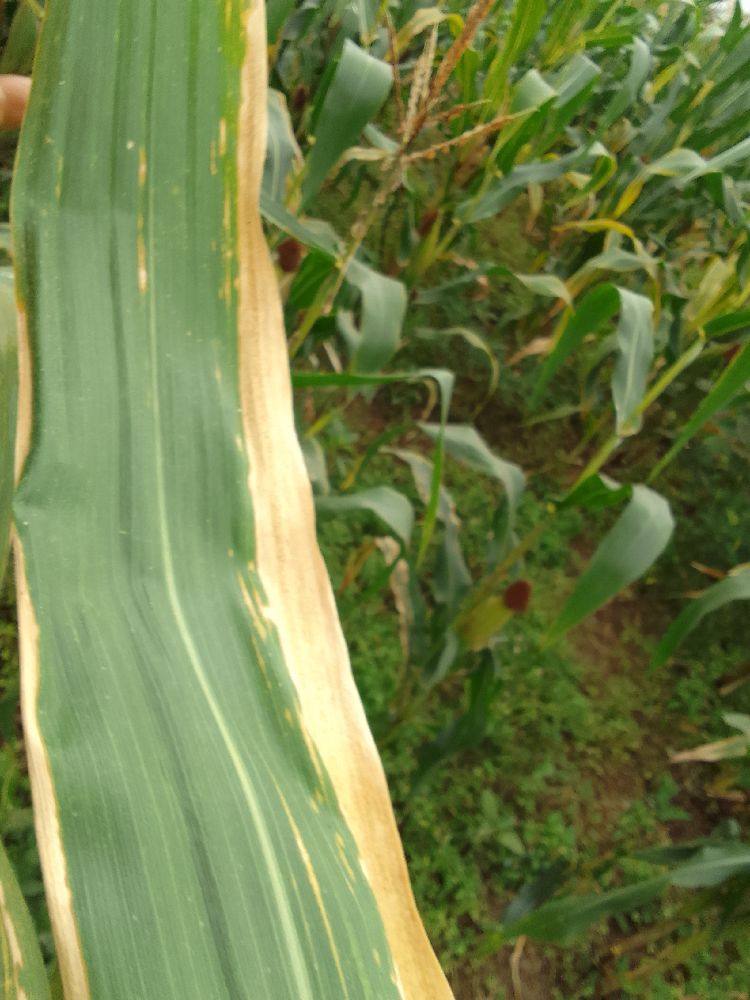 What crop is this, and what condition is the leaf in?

maize, maize lethal necrosis
